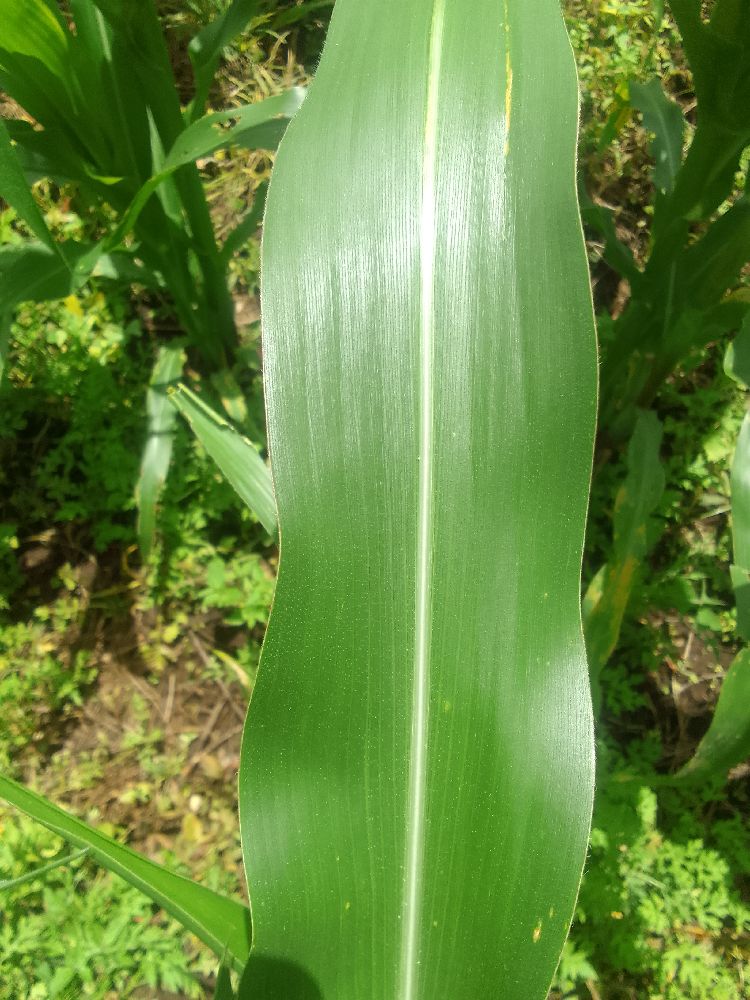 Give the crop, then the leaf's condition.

maize, healthy
